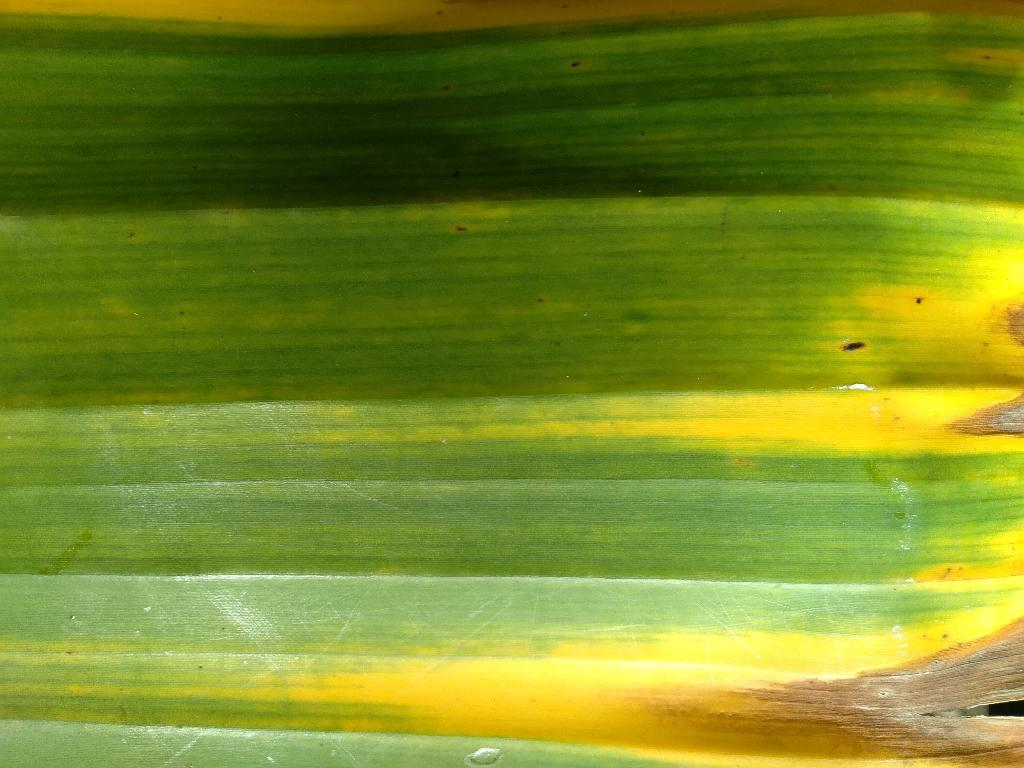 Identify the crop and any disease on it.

banana, fusarium wilt race 1
